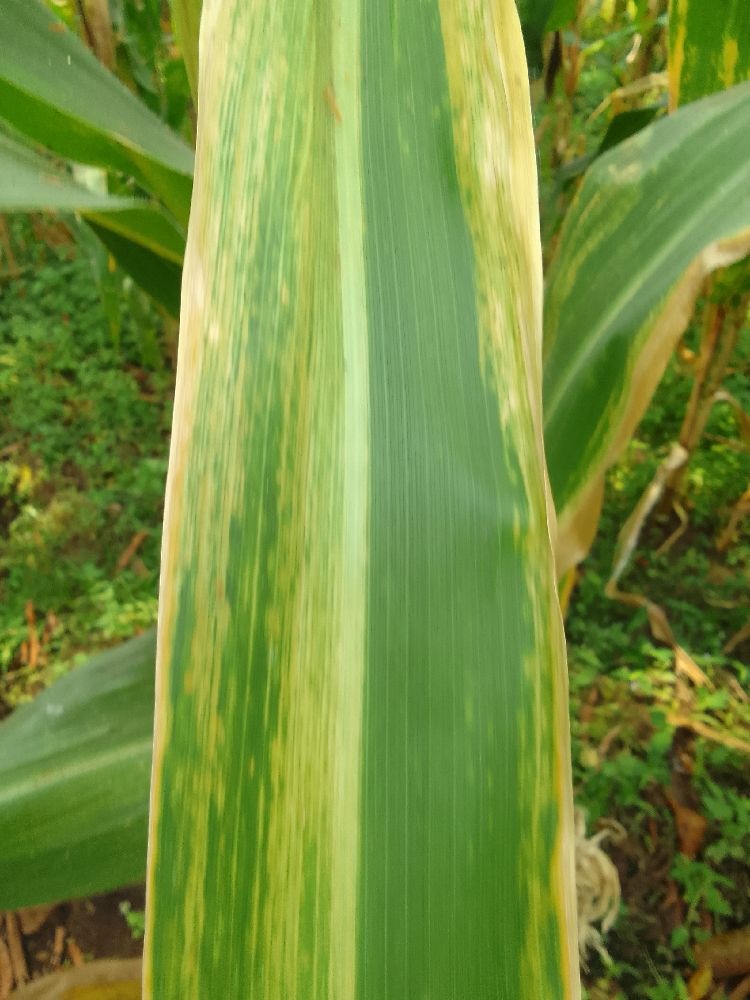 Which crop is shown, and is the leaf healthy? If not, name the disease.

maize, maize lethal necrosis
